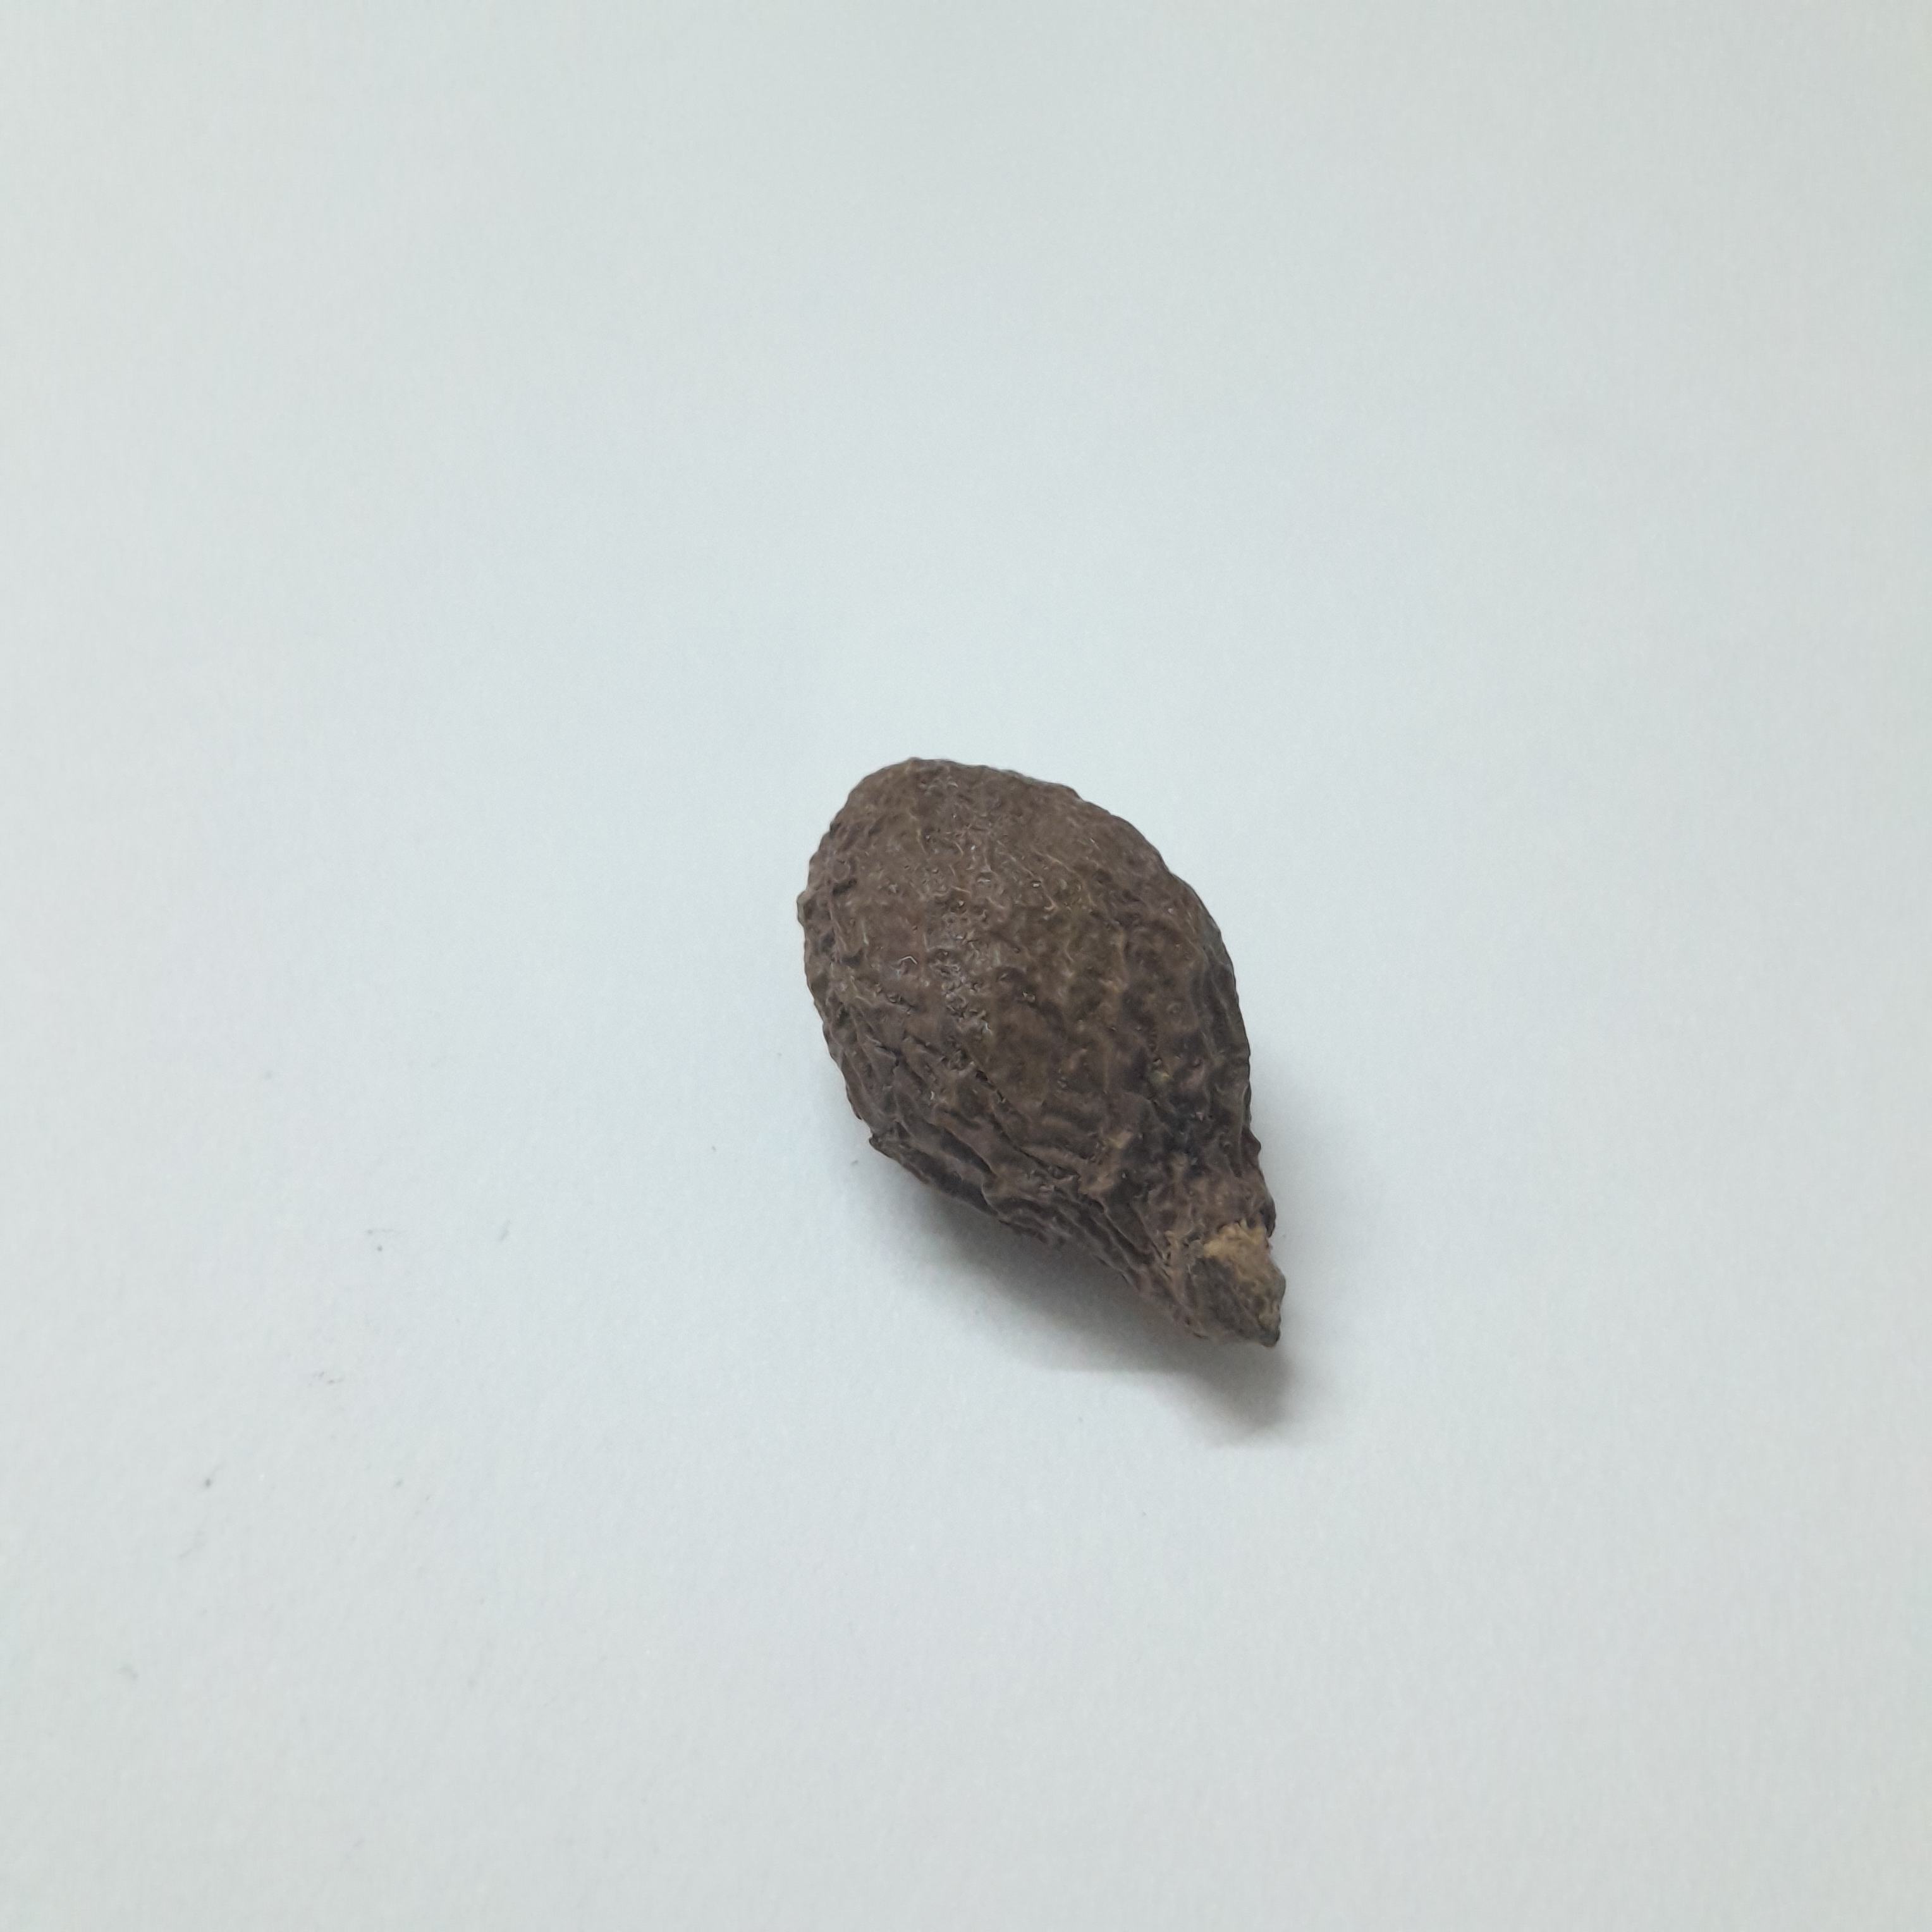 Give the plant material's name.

niranjanphal
